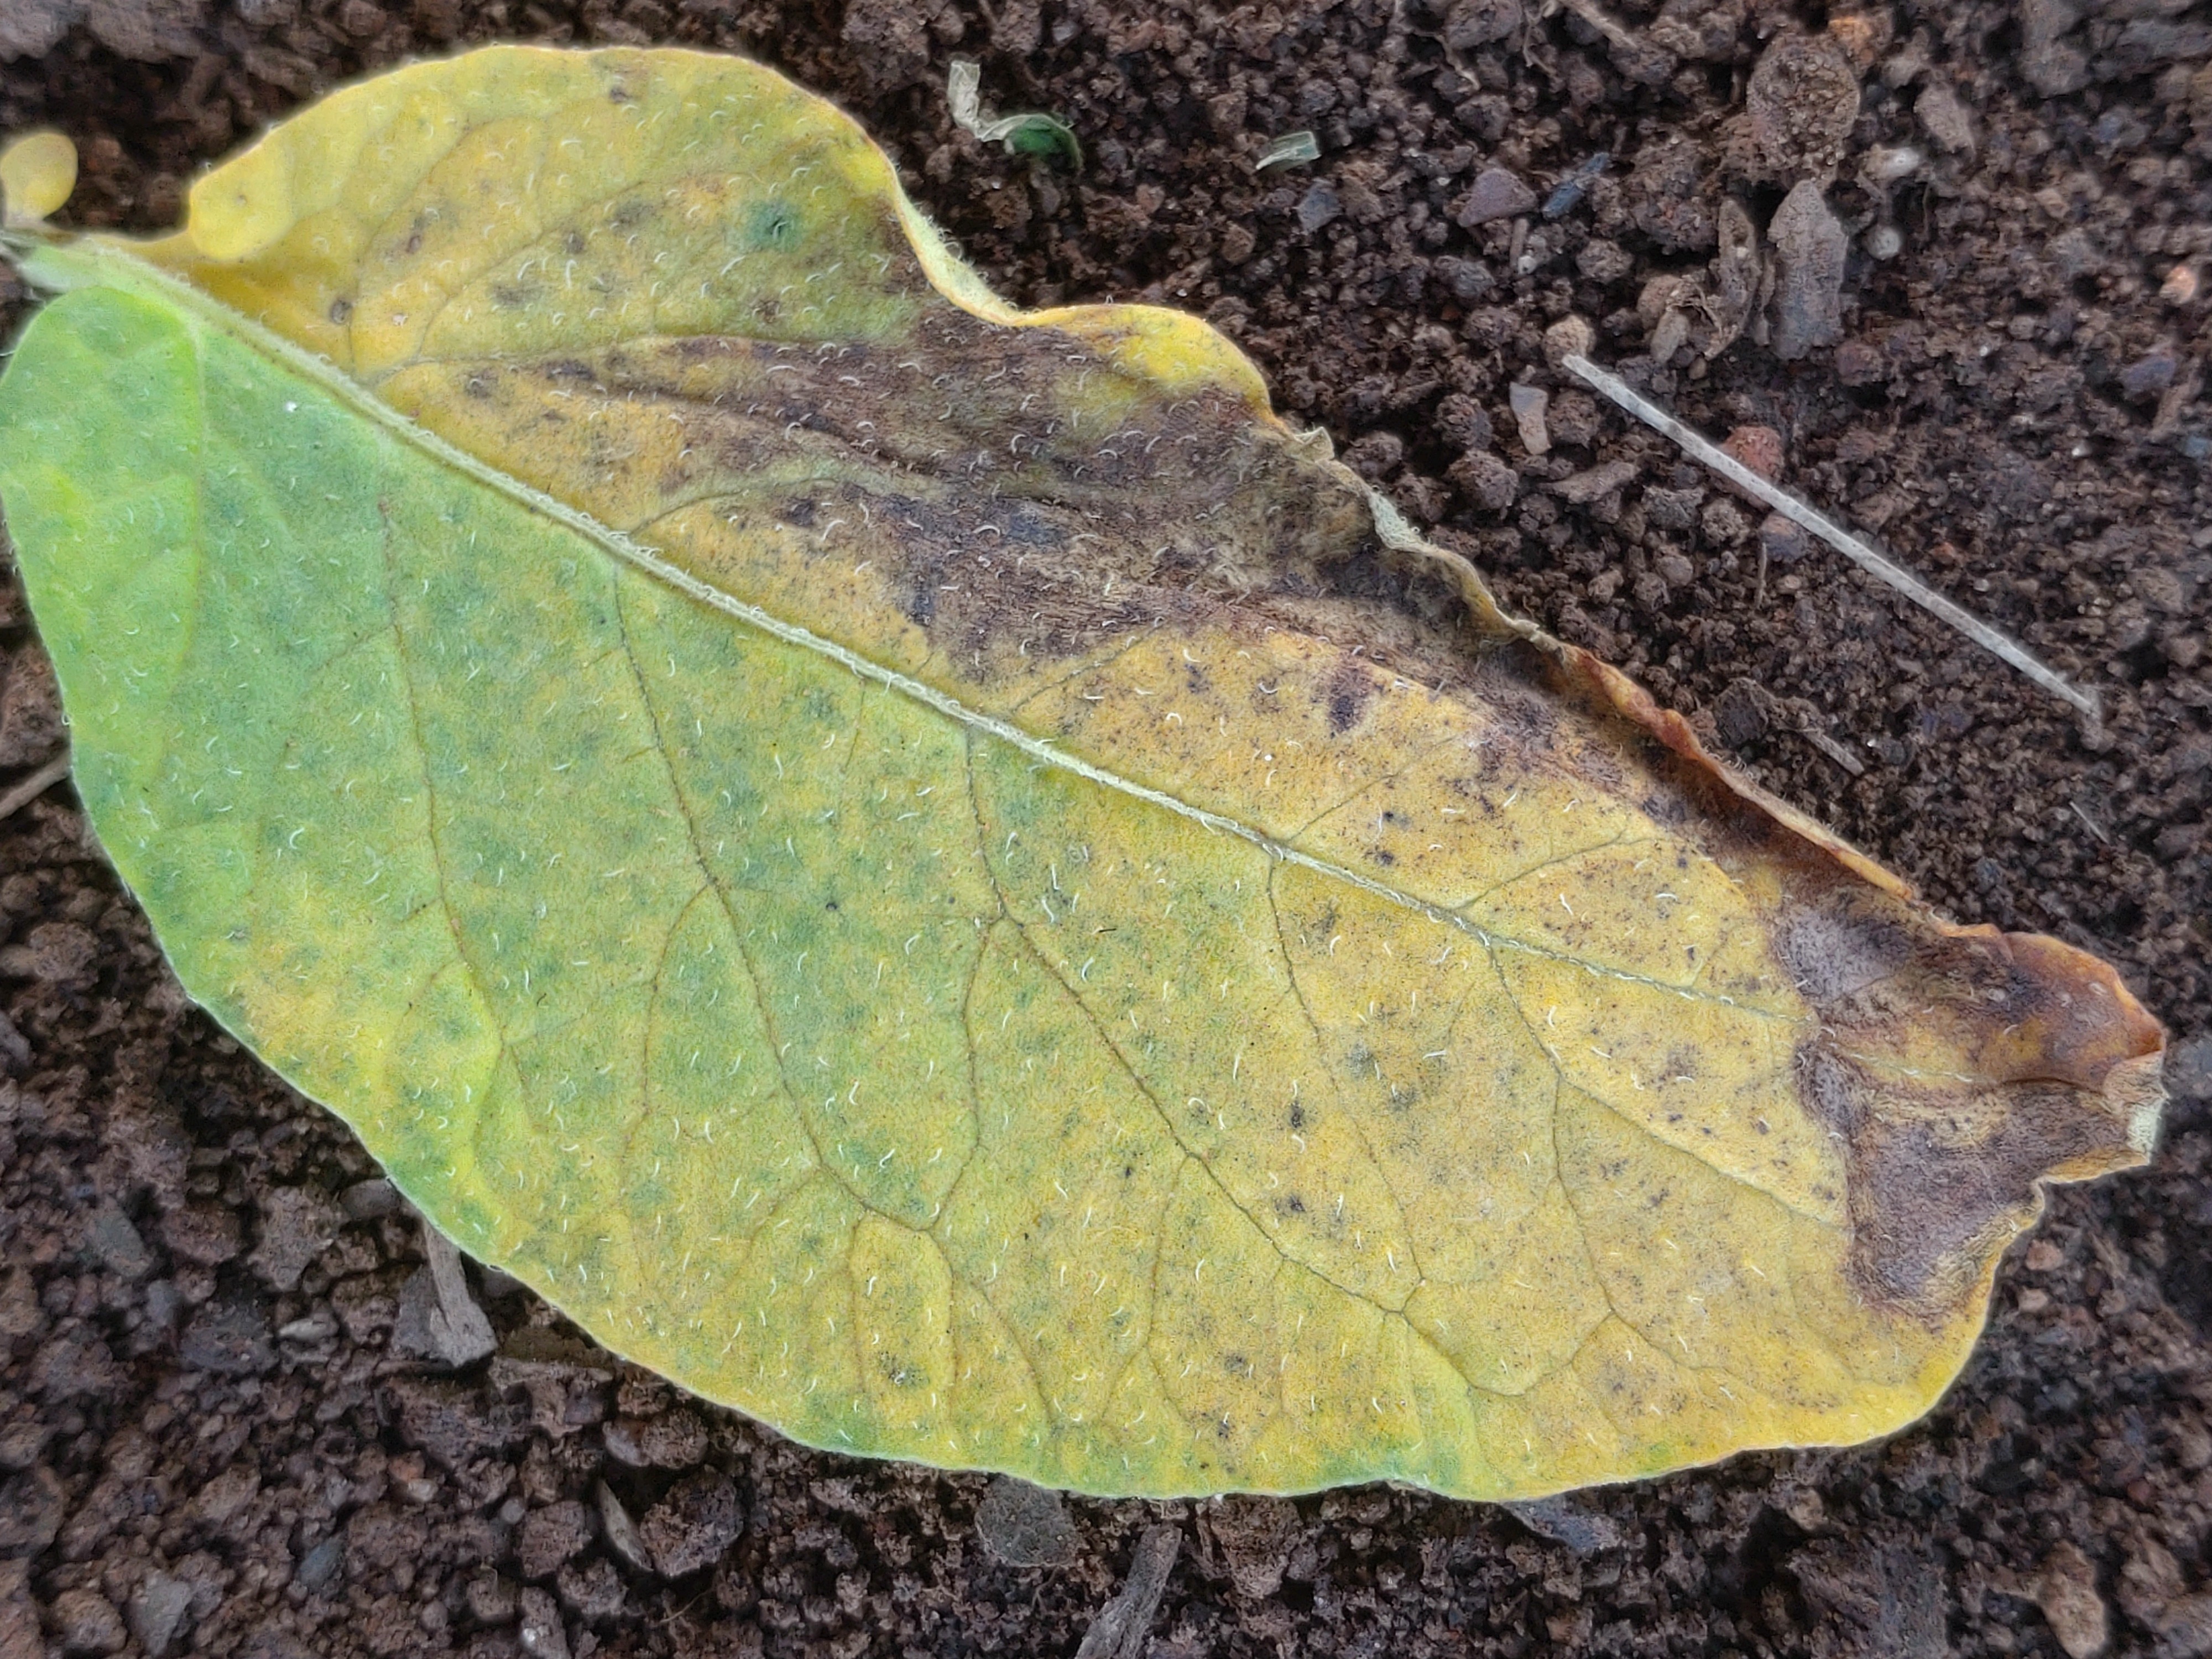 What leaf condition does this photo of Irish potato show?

late blight
